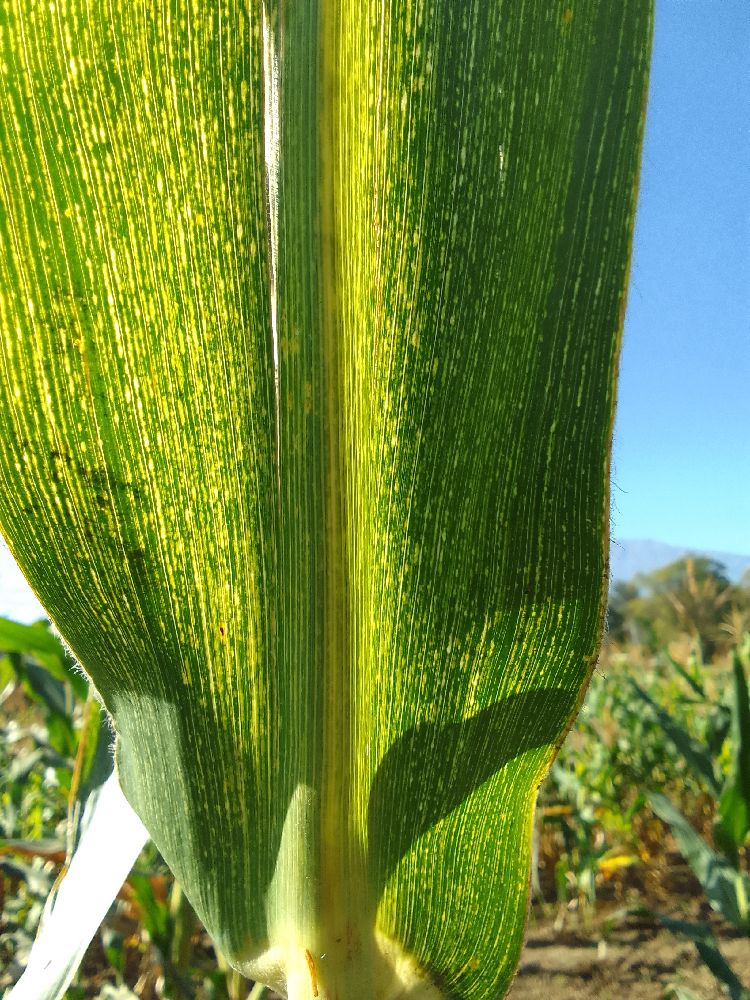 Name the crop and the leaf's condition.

maize, maize streak virus
